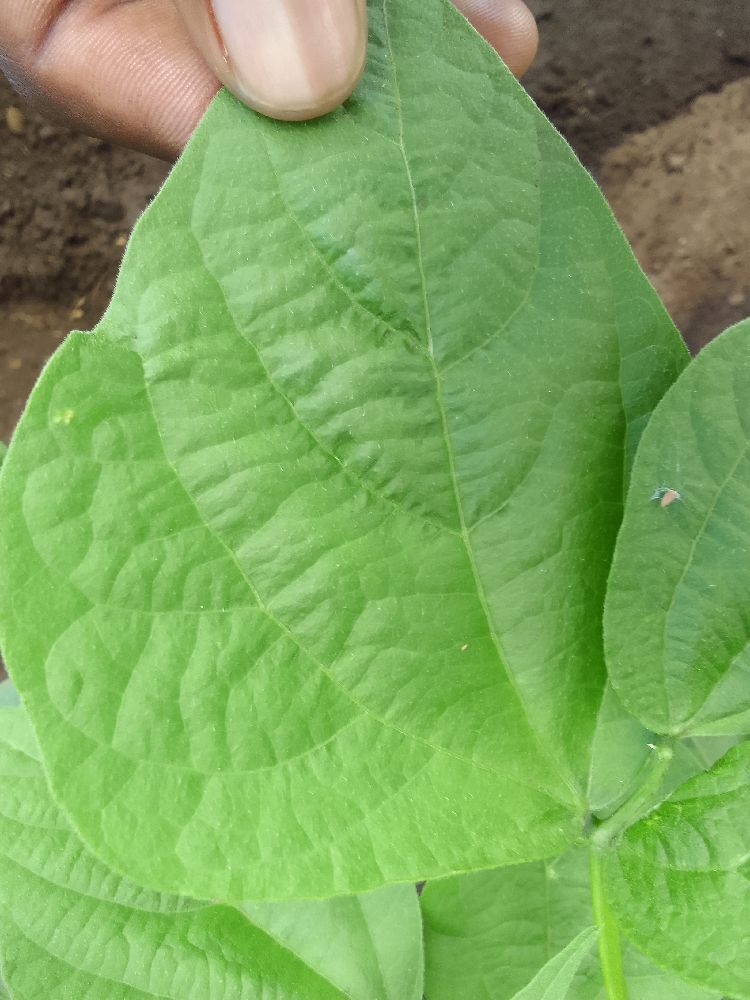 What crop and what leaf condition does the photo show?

common bean, healthy
